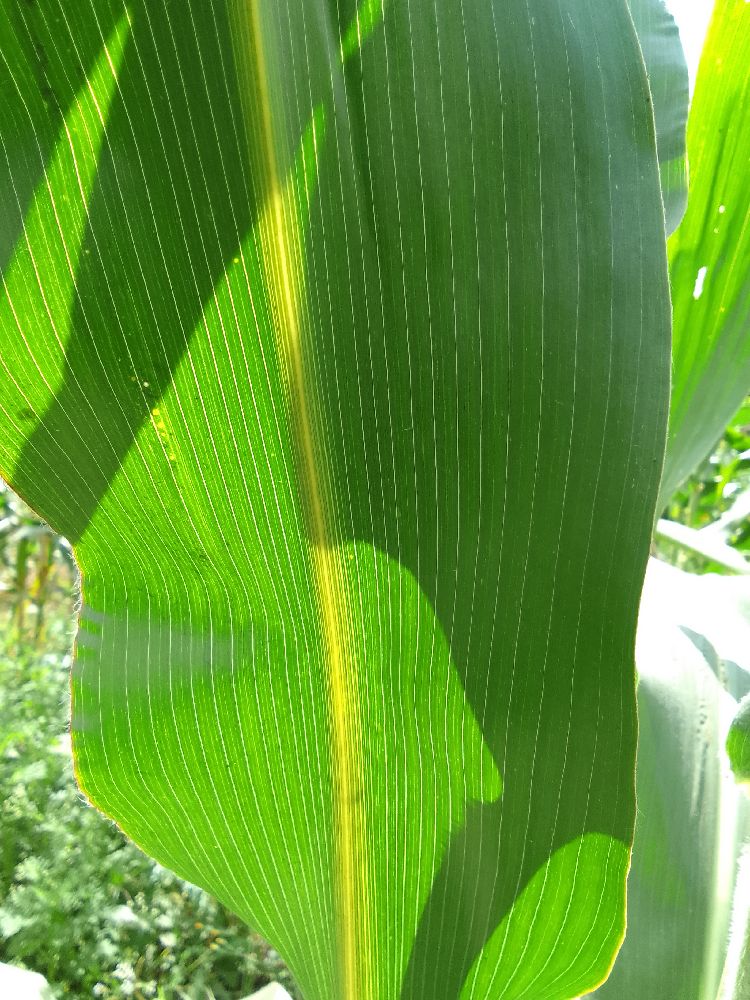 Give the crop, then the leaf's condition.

maize, healthy
